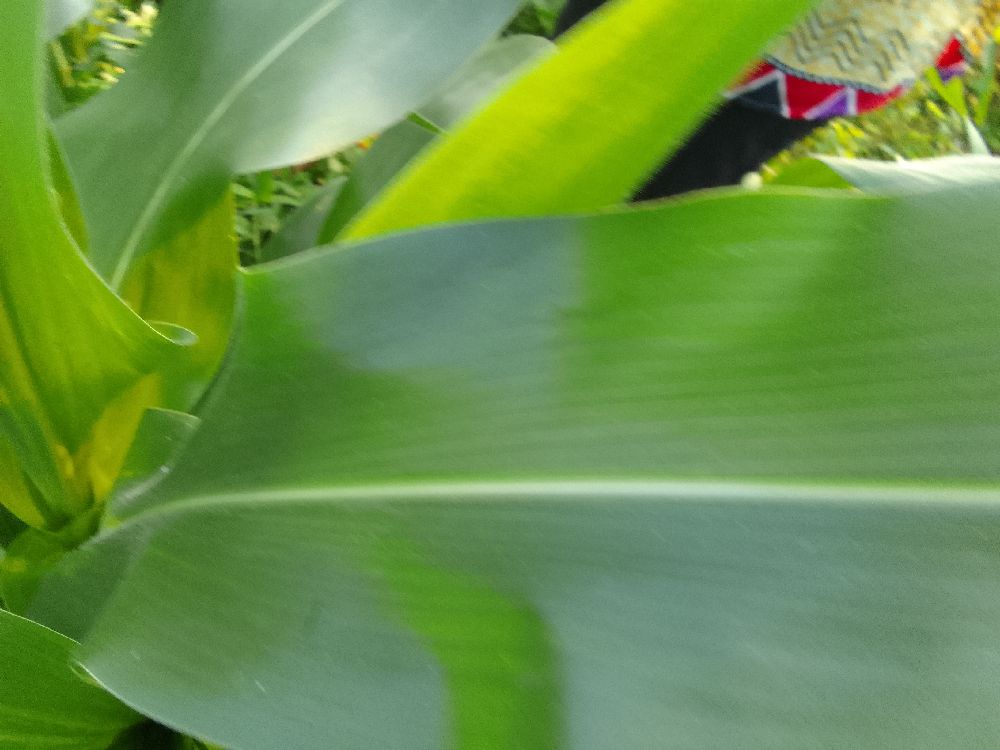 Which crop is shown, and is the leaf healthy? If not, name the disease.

maize, healthy
